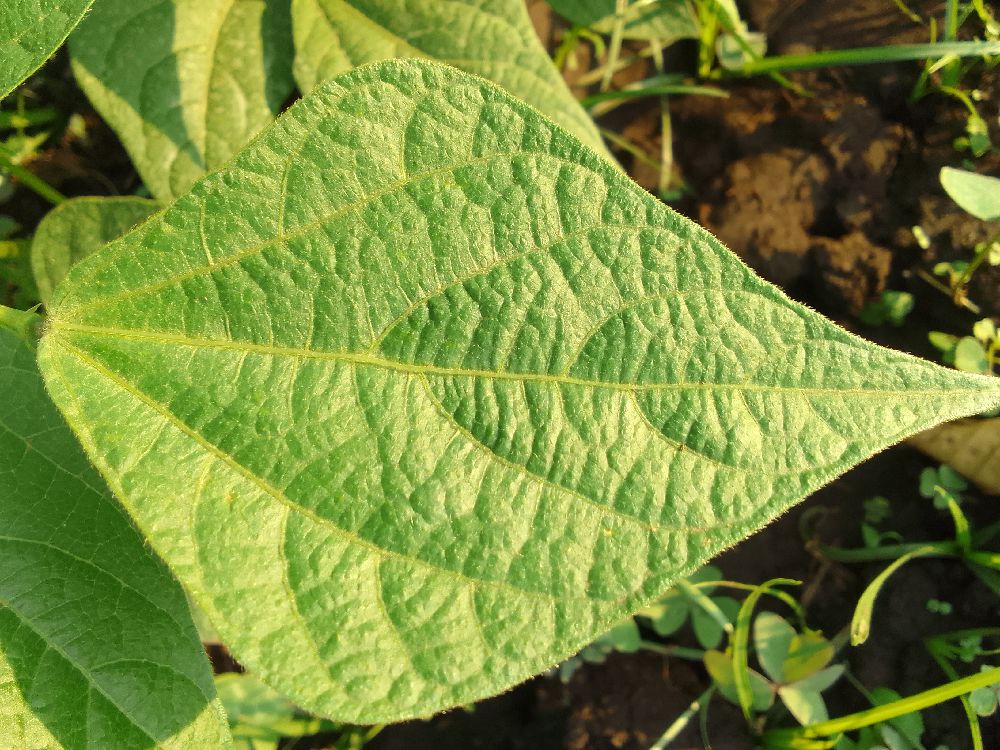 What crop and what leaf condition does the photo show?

common bean, healthy
